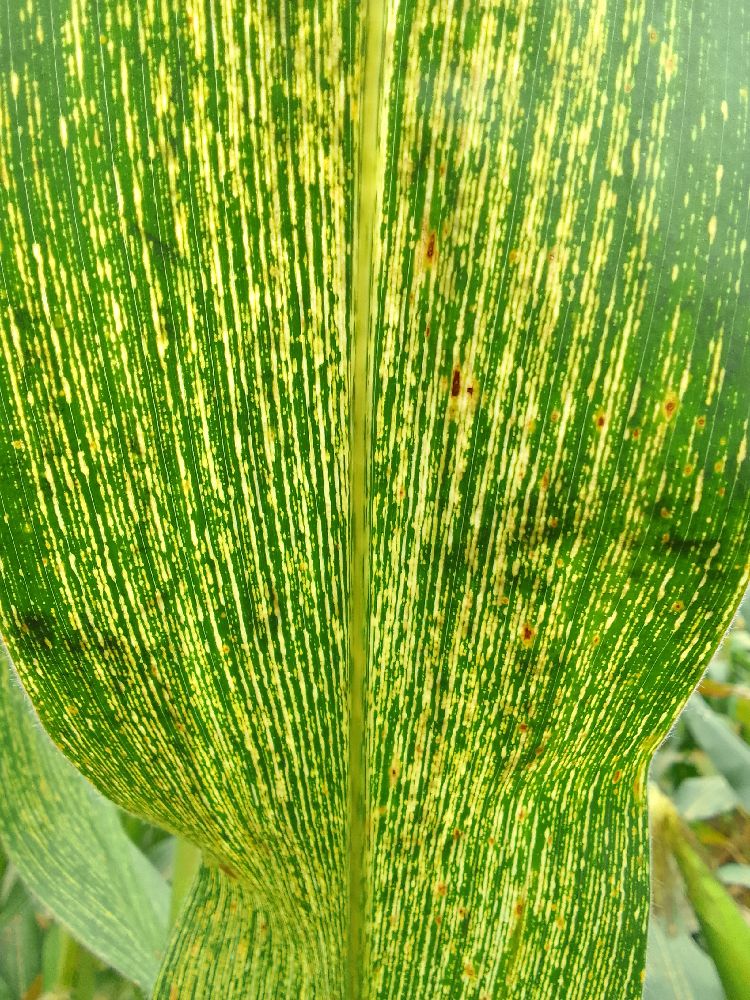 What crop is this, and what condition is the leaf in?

maize, maize streak virus
